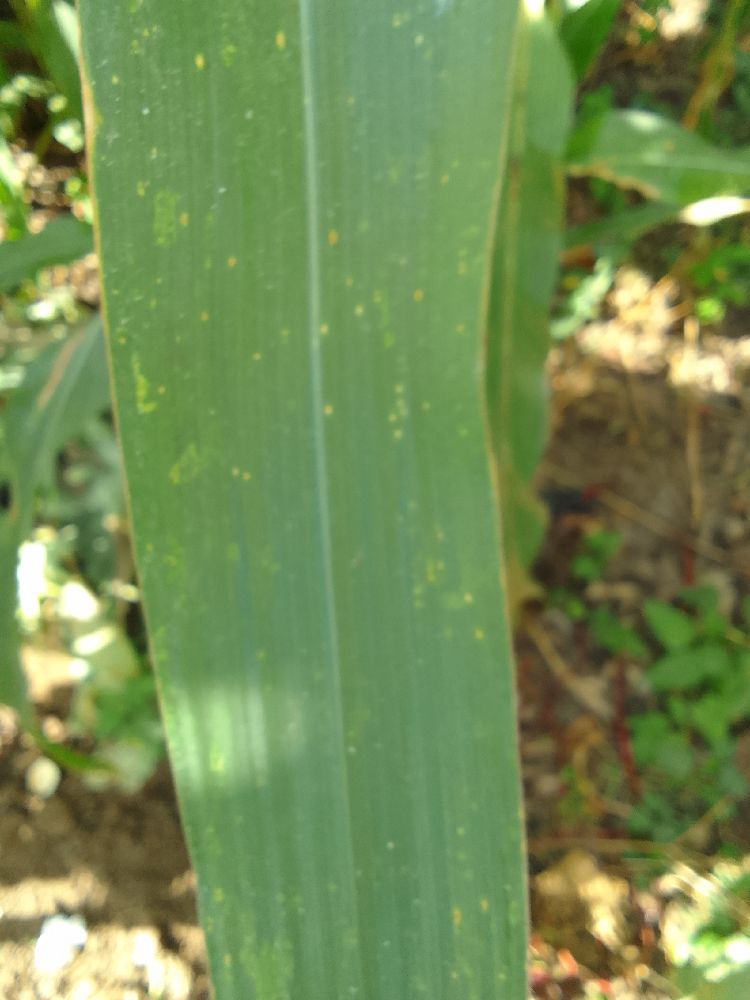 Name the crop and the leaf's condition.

maize, healthy
